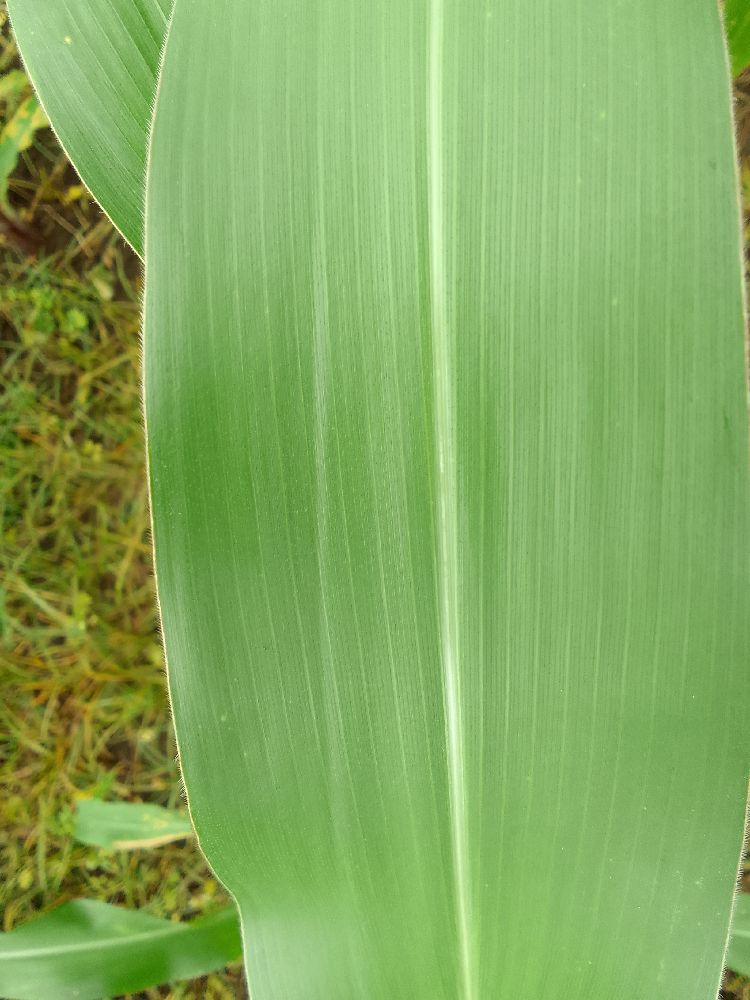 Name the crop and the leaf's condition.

maize, healthy
